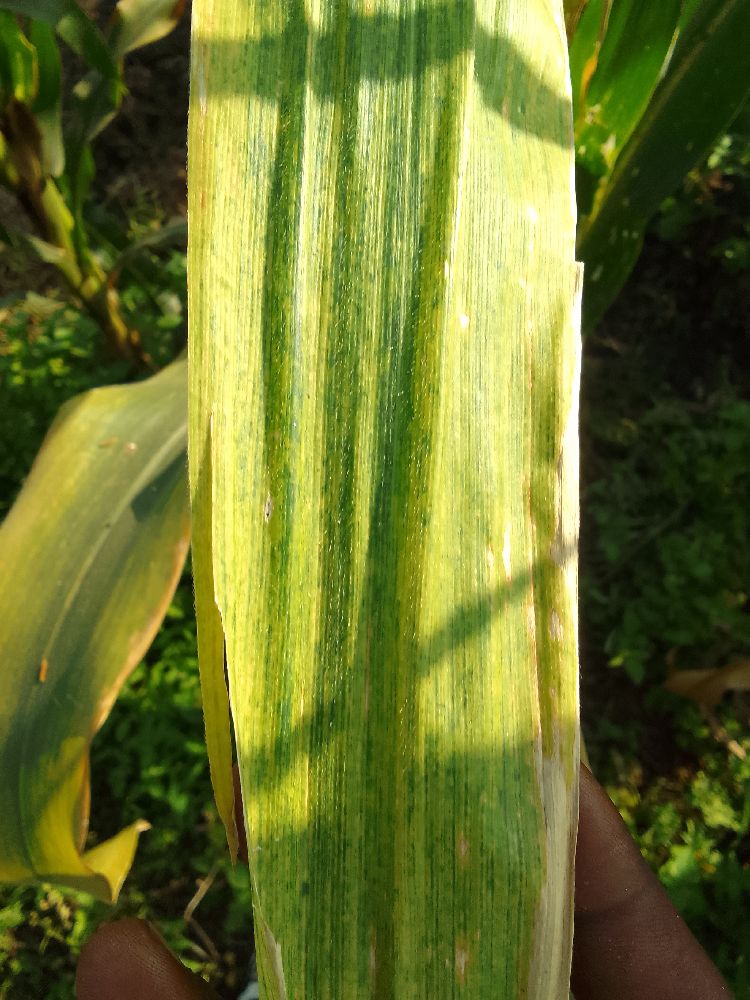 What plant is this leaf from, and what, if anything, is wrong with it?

maize, maize lethal necrosis
